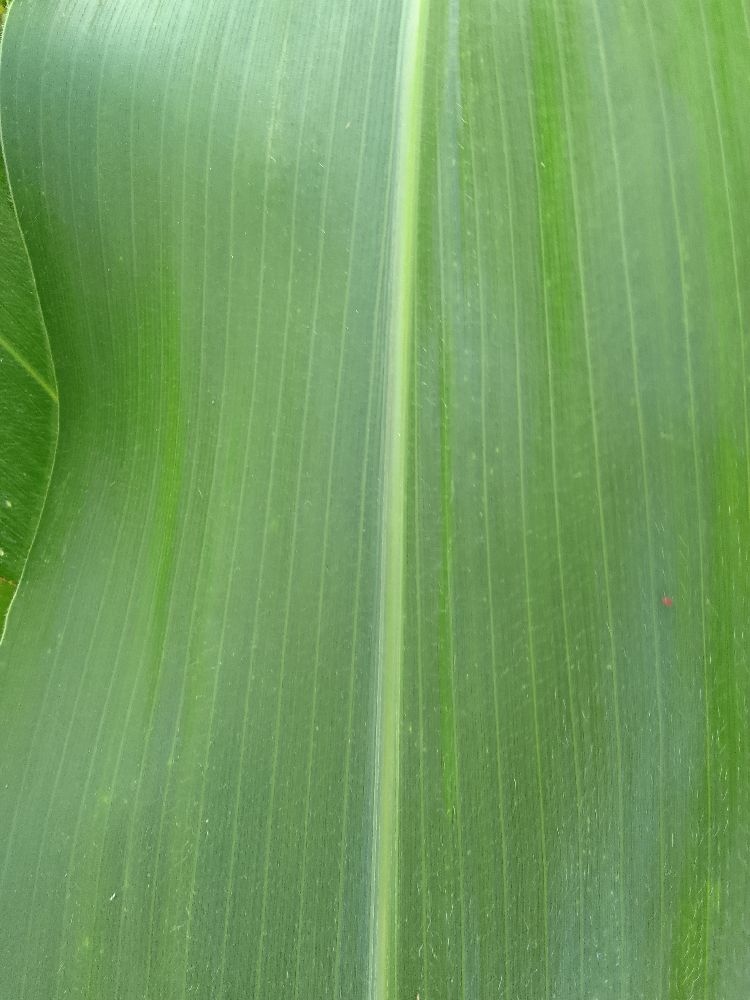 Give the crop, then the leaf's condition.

maize, healthy
